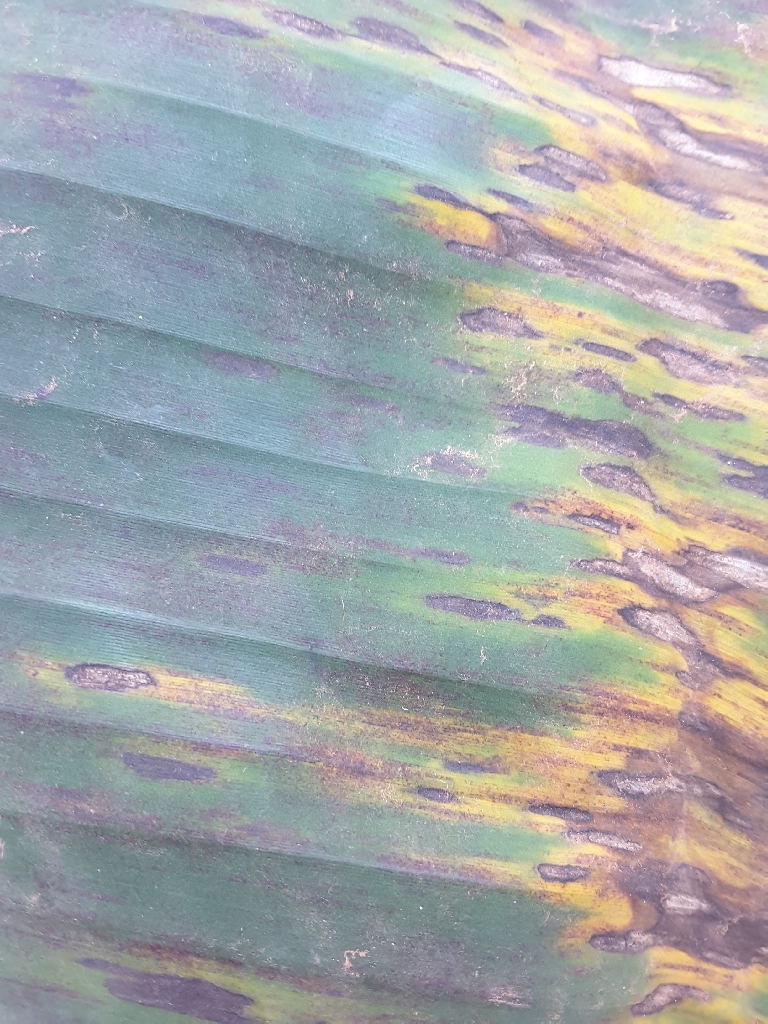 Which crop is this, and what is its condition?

banana, black sigatoka
